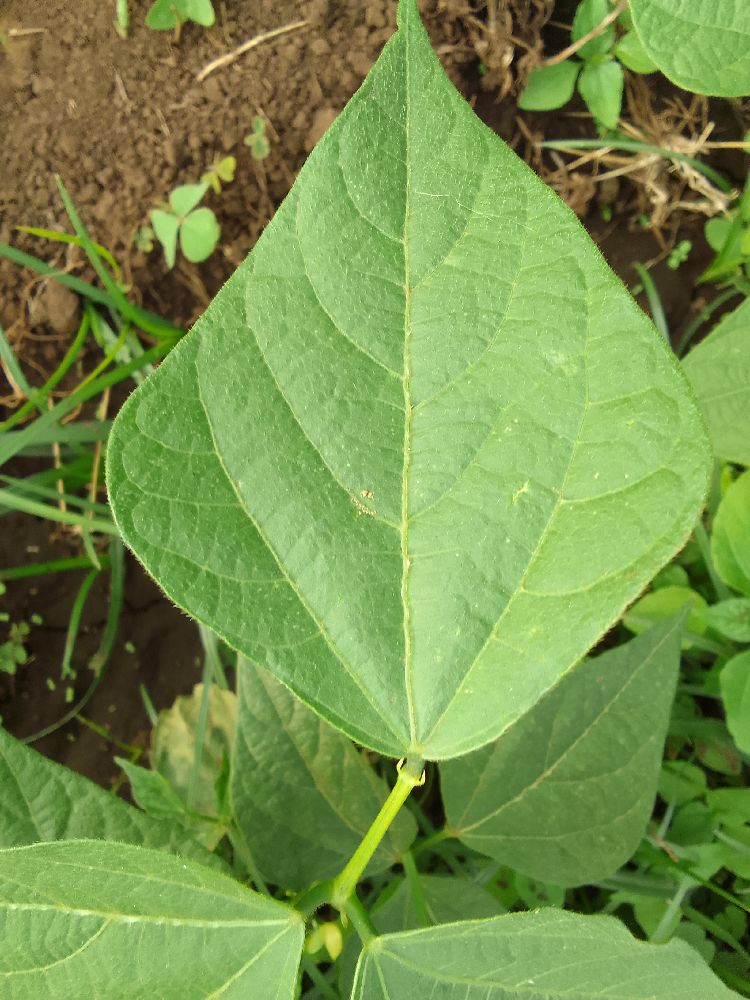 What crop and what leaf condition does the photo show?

maize, healthy
